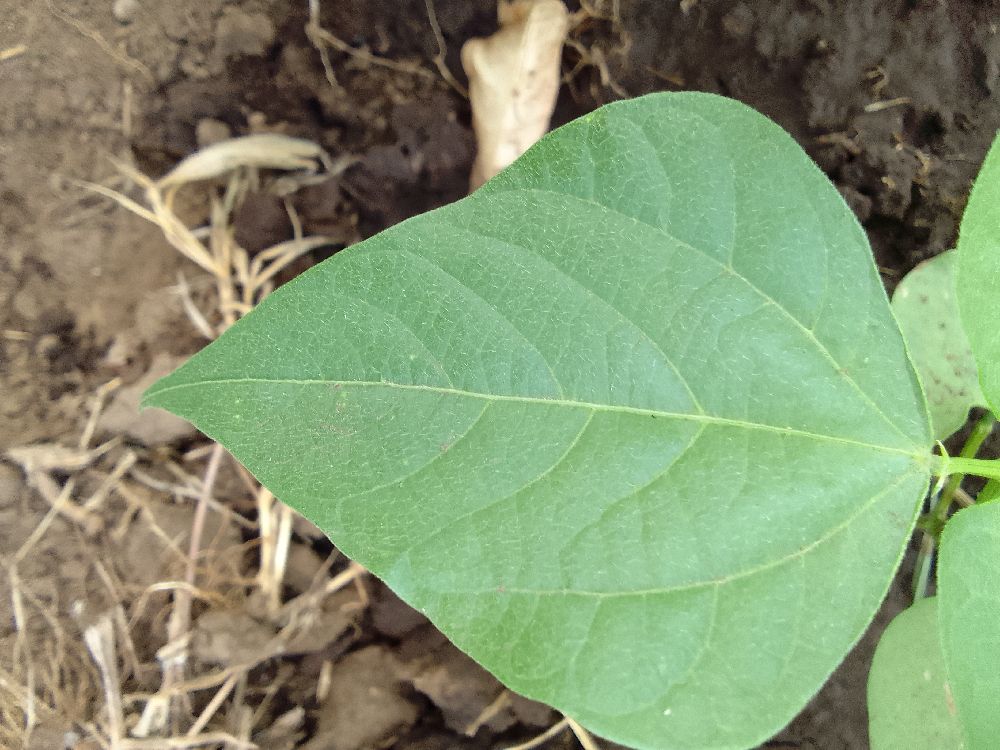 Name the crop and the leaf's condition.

common bean, healthy
